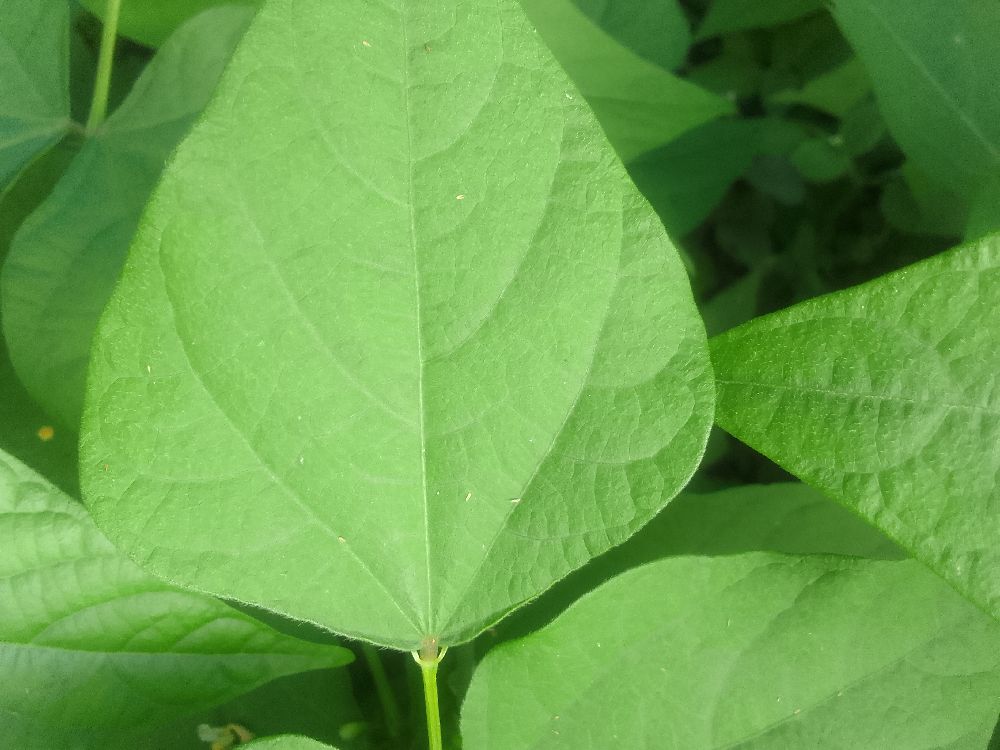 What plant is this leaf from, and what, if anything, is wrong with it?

common bean, healthy
